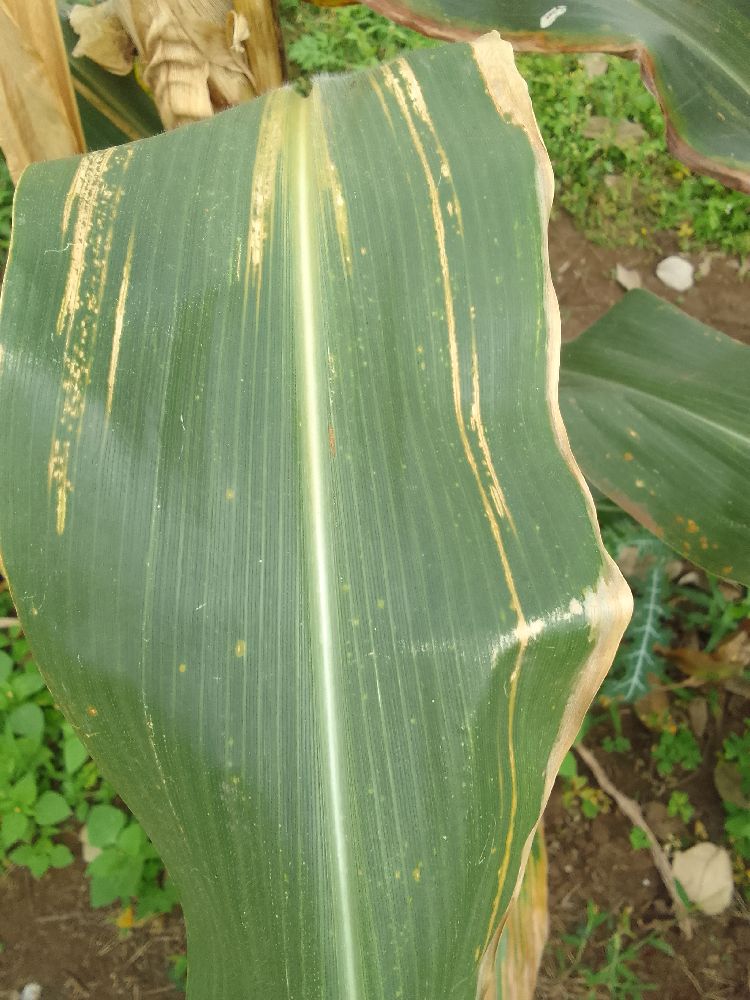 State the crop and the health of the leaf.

maize, maize lethal necrosis
